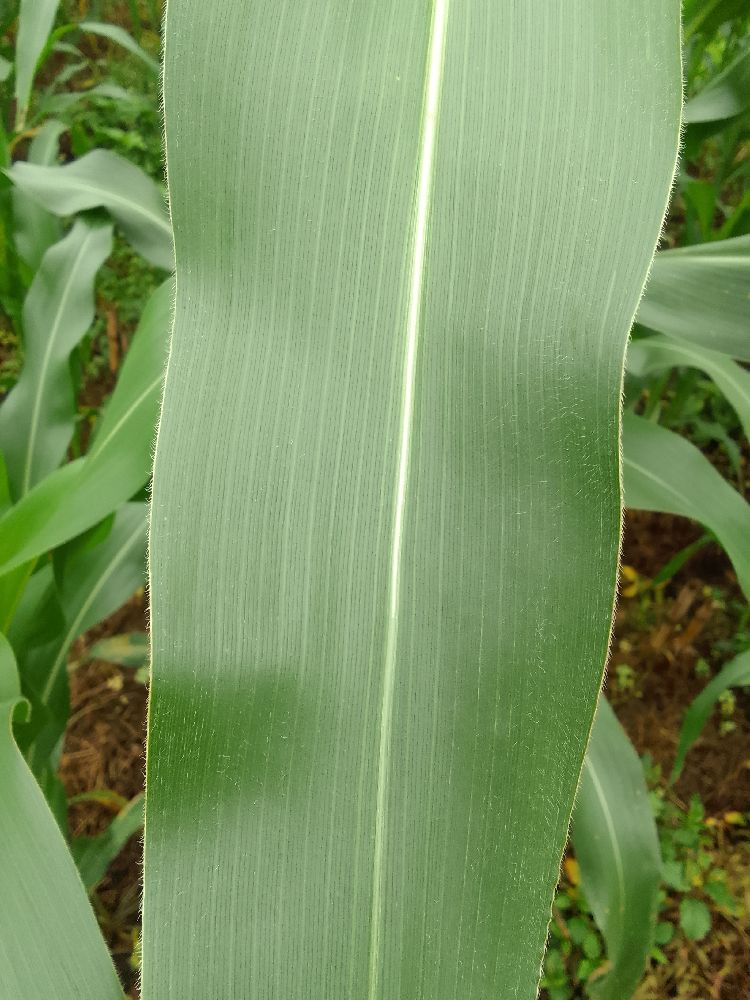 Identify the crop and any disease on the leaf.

maize, healthy
